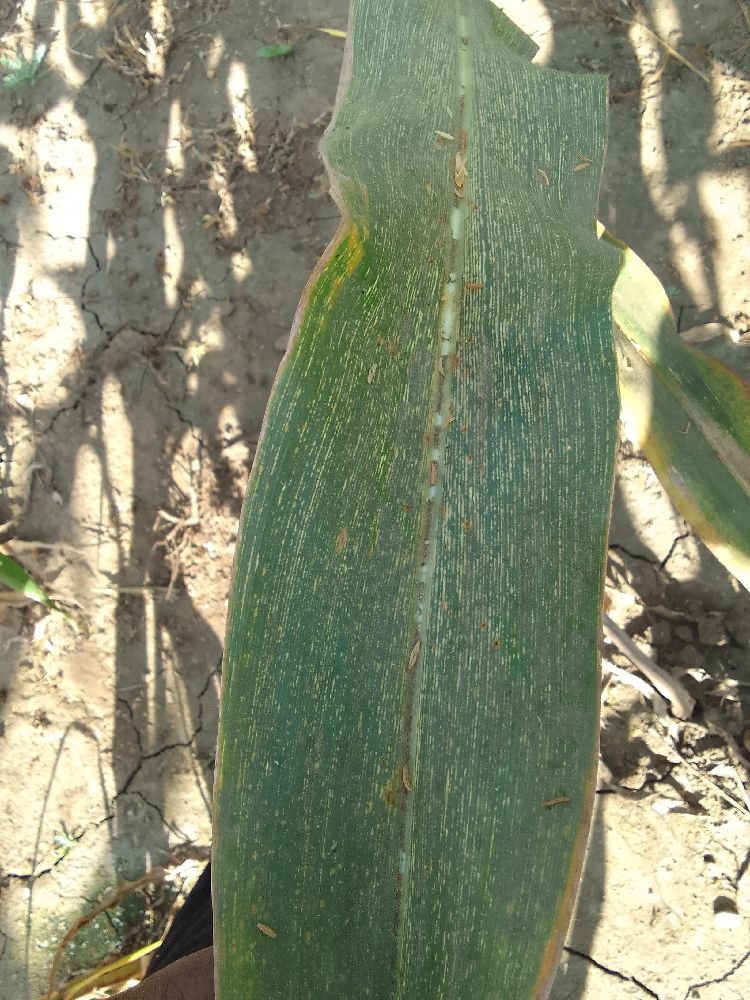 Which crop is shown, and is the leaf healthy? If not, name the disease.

maize, maize streak virus
